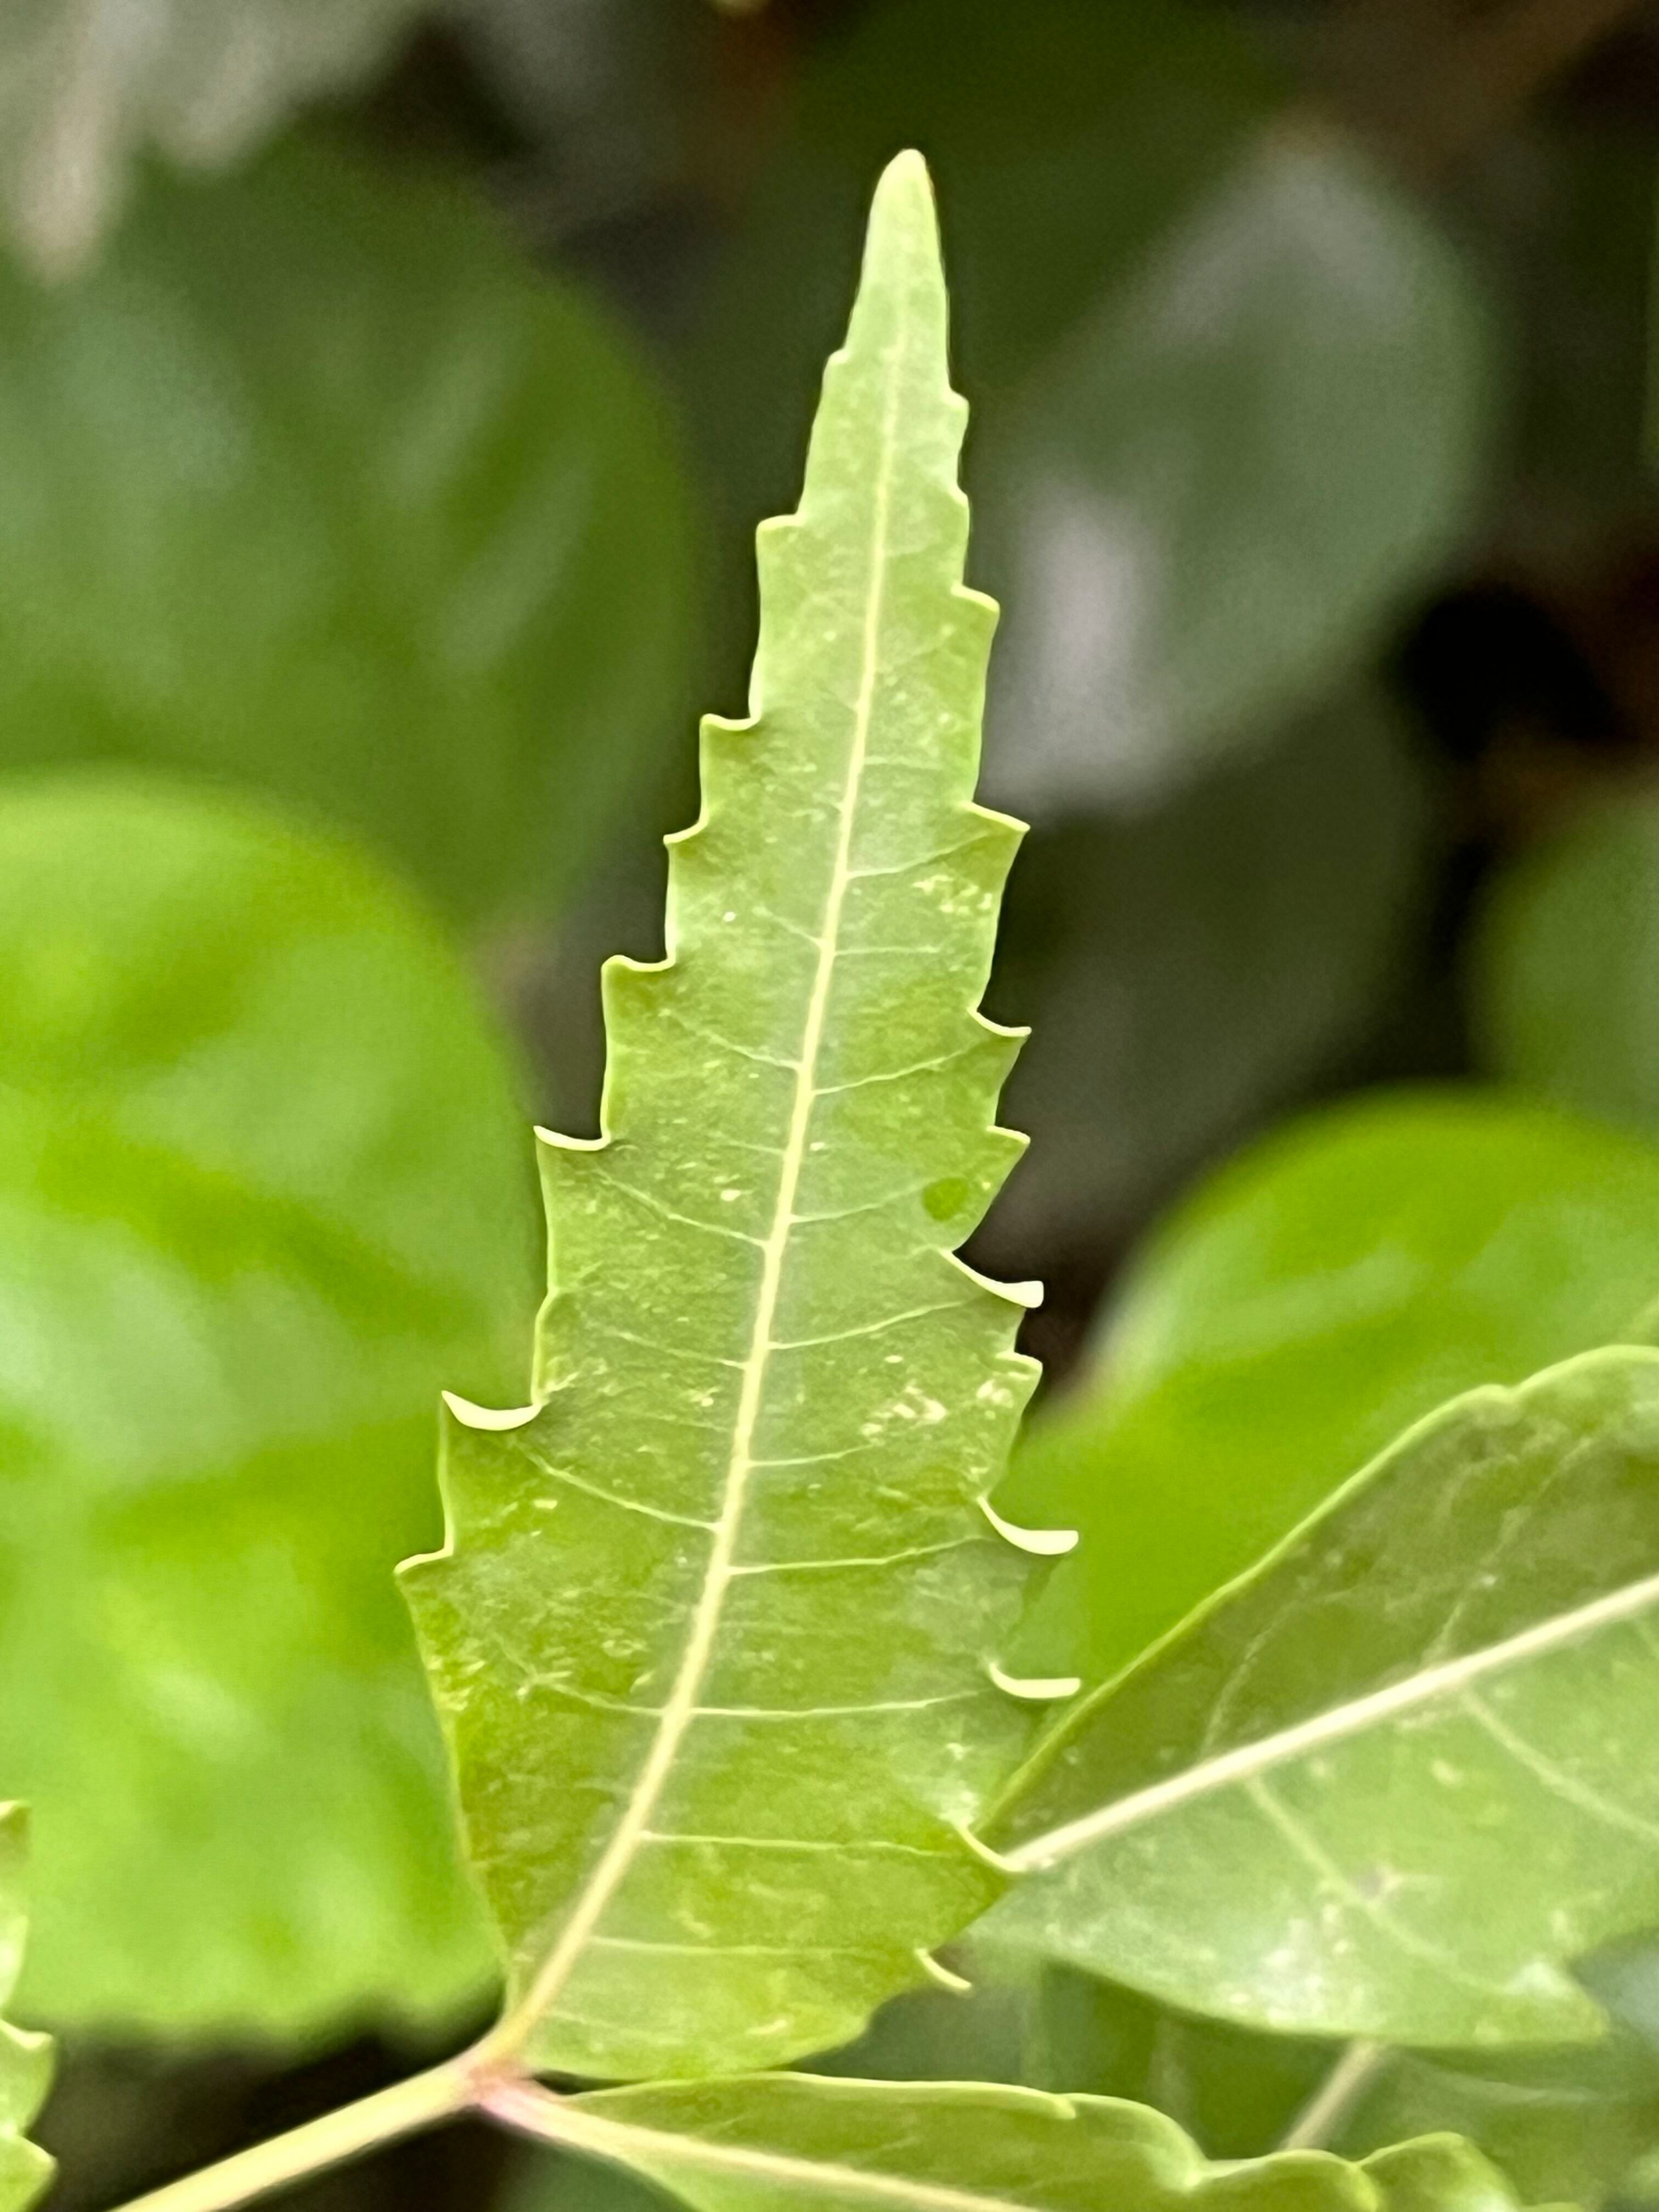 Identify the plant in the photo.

neem
